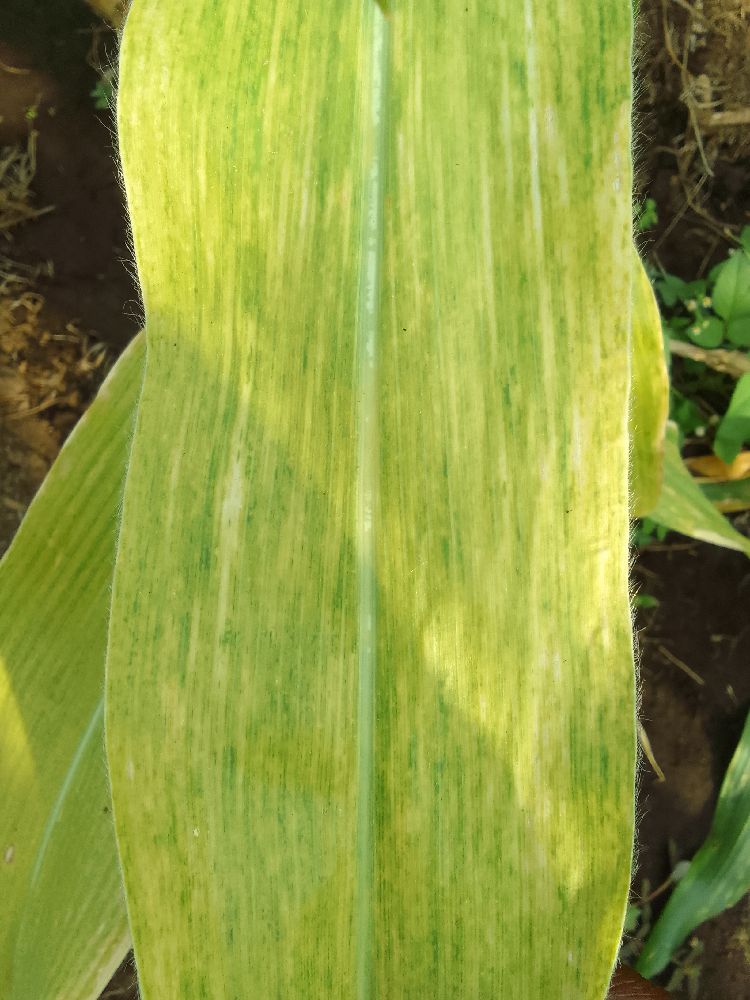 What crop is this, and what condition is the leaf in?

maize, maize lethal necrosis
